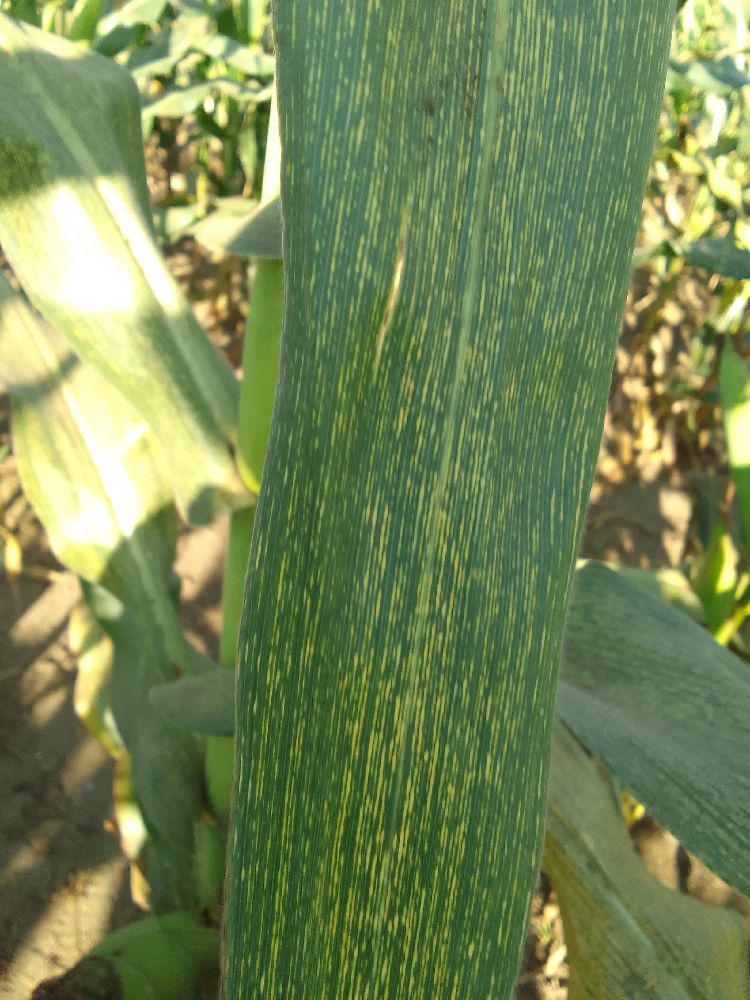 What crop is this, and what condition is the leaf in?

maize, maize streak virus
